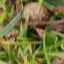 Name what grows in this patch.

grass
